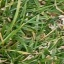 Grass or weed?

grass
